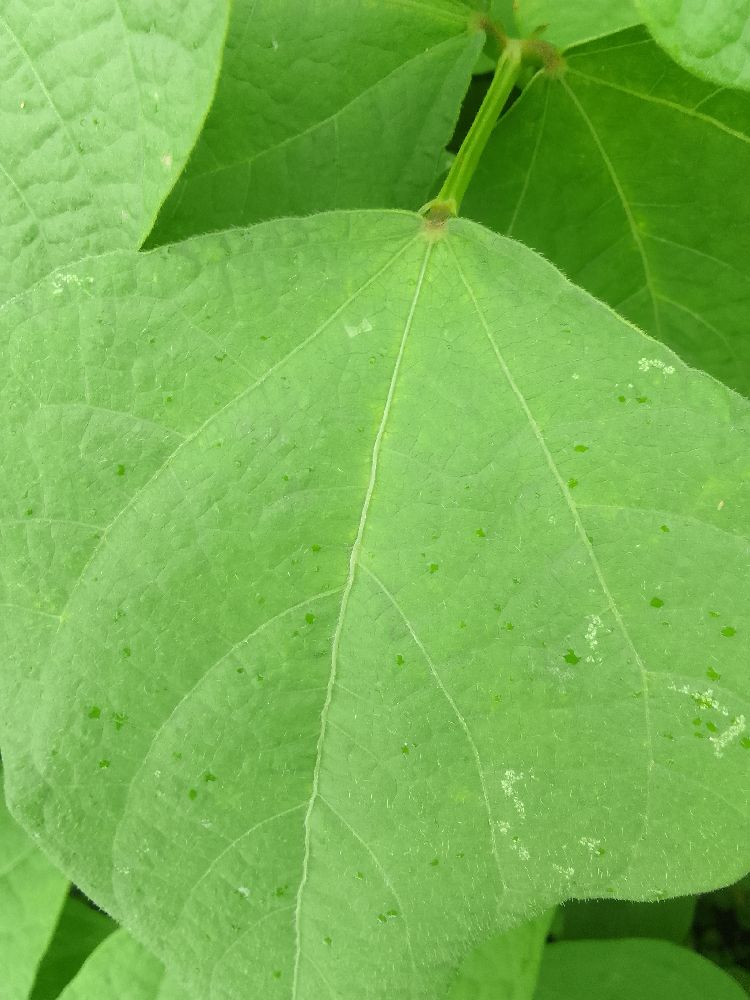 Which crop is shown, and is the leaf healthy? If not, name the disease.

common bean, healthy
